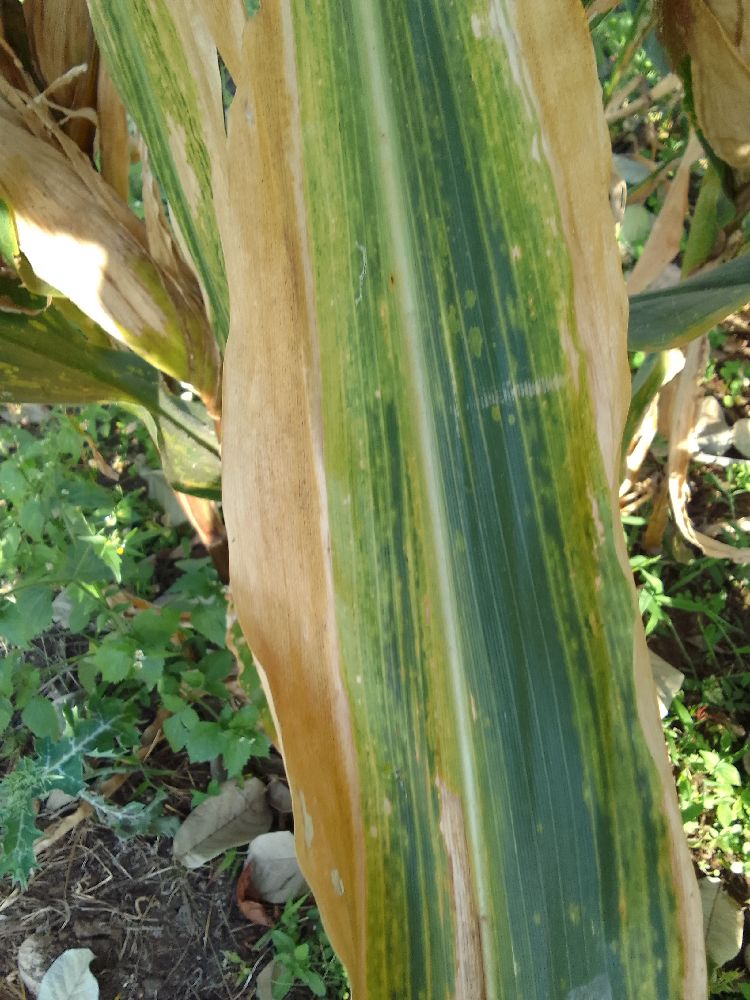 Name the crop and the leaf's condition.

maize, maize lethal necrosis
